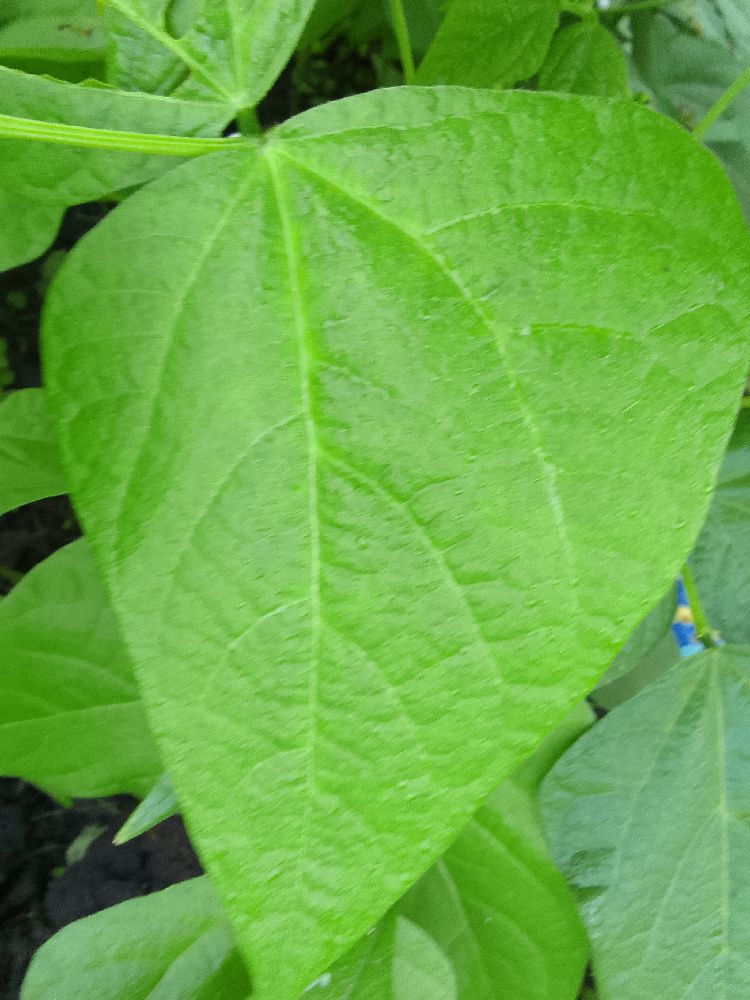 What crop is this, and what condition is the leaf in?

common bean, healthy
